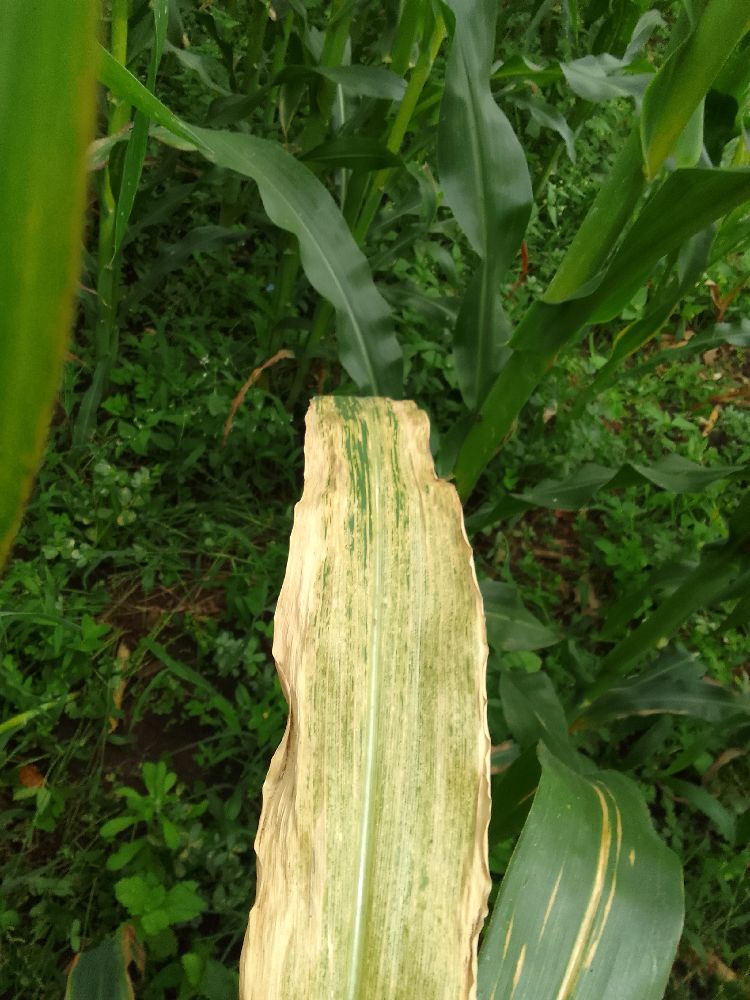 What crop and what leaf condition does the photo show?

maize, maize lethal necrosis
